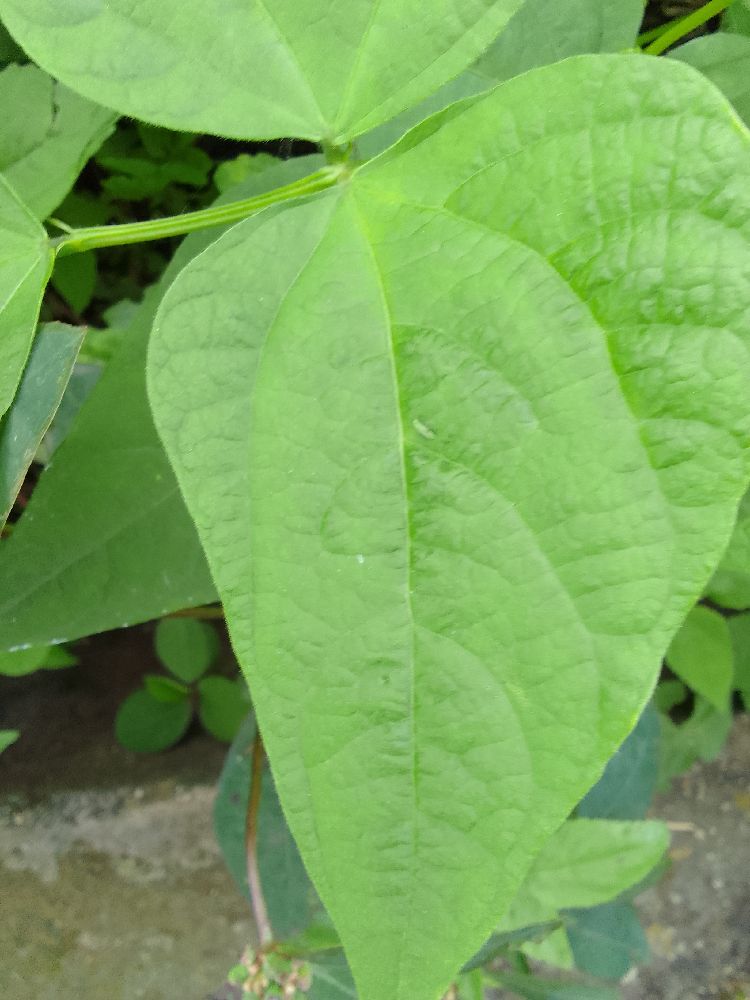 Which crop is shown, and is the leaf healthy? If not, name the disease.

common bean, healthy
